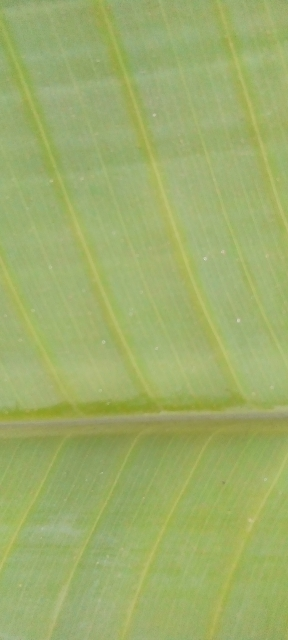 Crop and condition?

banana, healthy
